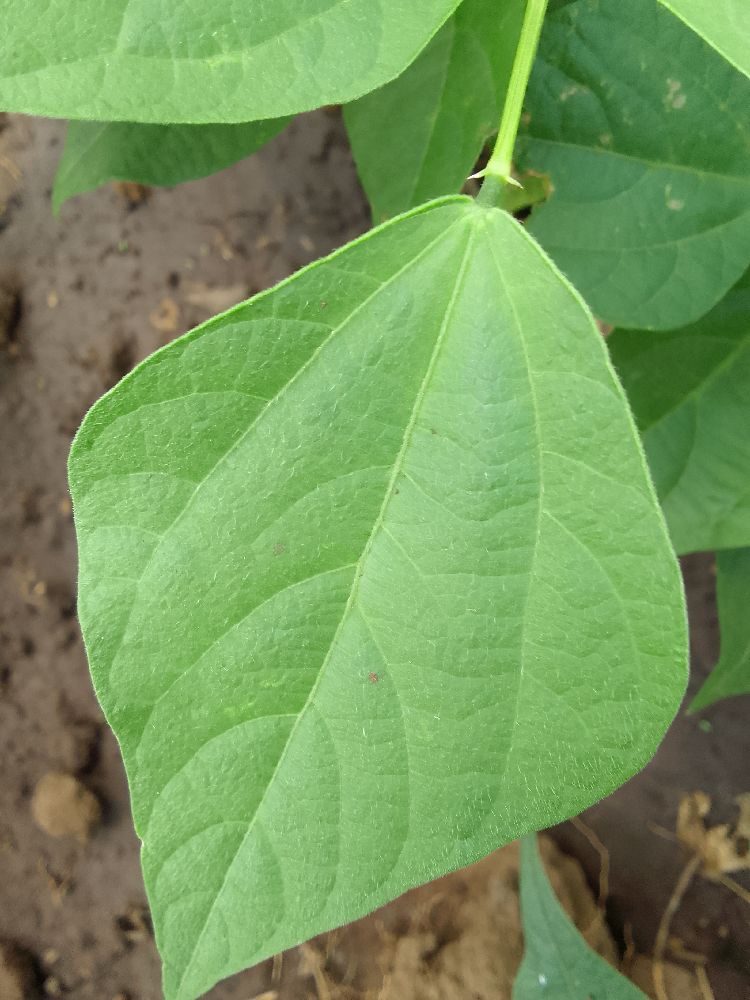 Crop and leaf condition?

common bean, healthy
